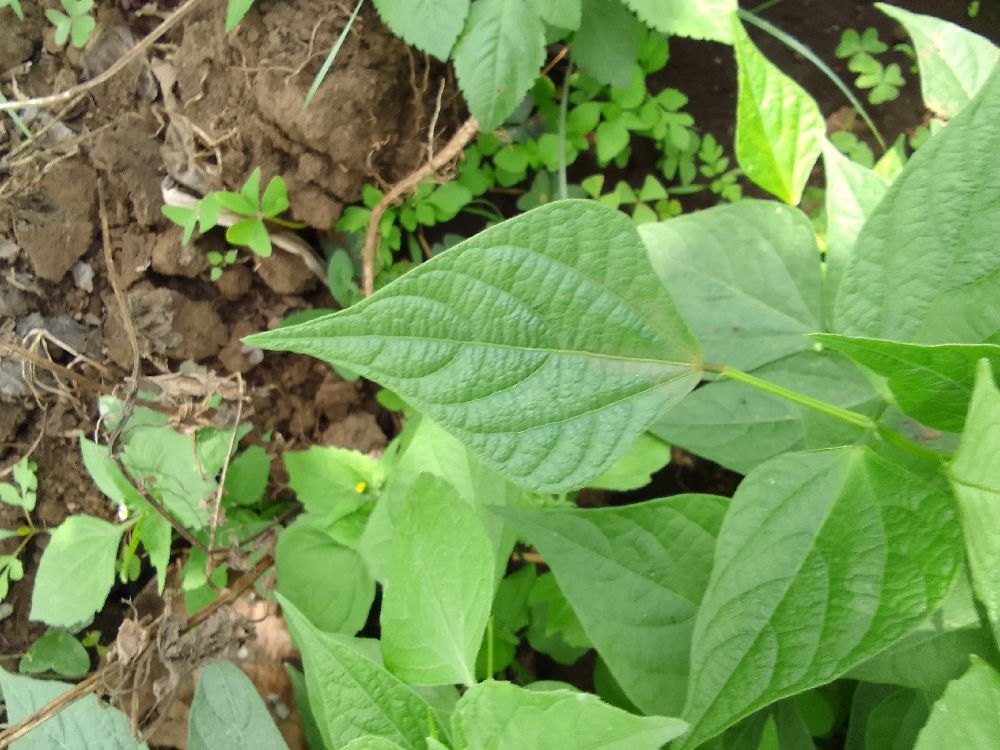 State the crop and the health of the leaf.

common bean, healthy
